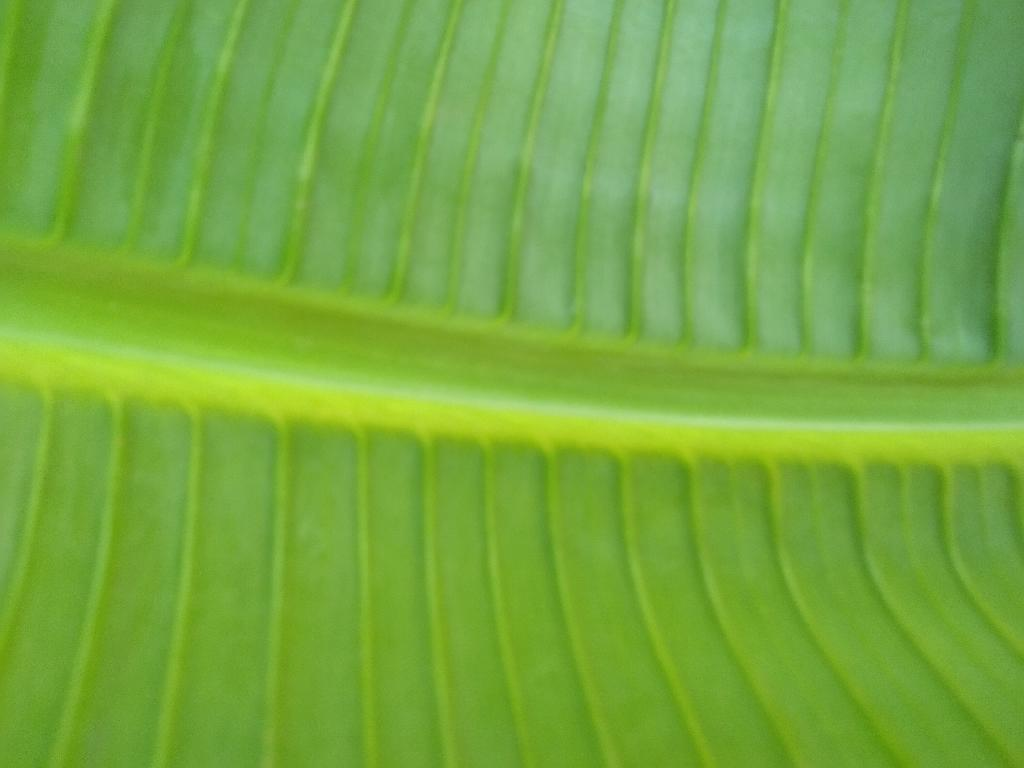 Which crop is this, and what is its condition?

banana, healthy
